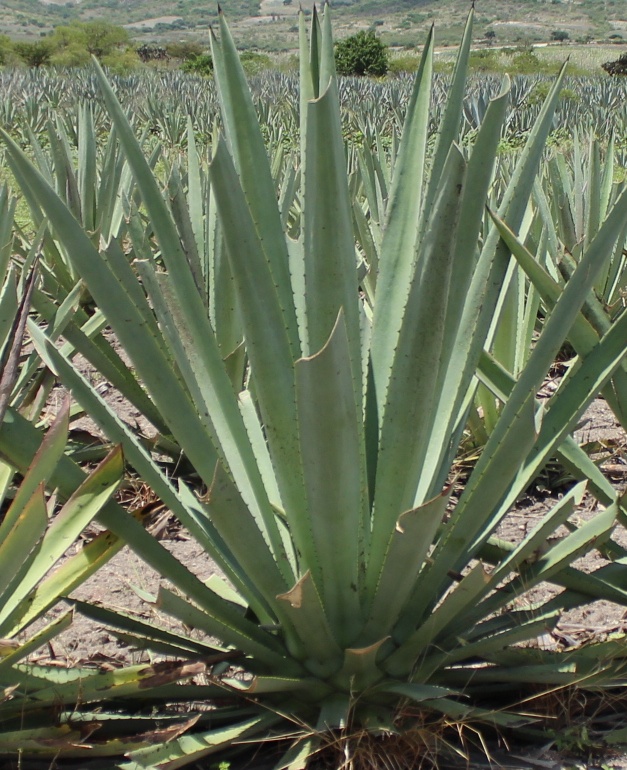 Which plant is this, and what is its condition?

agave, healthy
